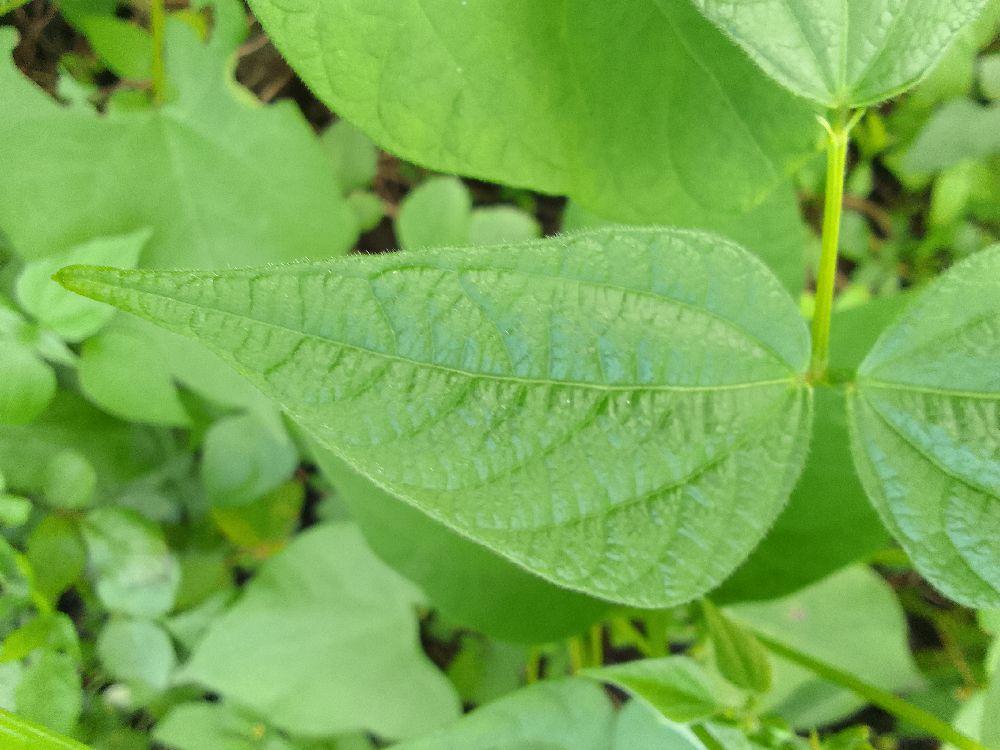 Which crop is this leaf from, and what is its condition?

common bean, healthy
